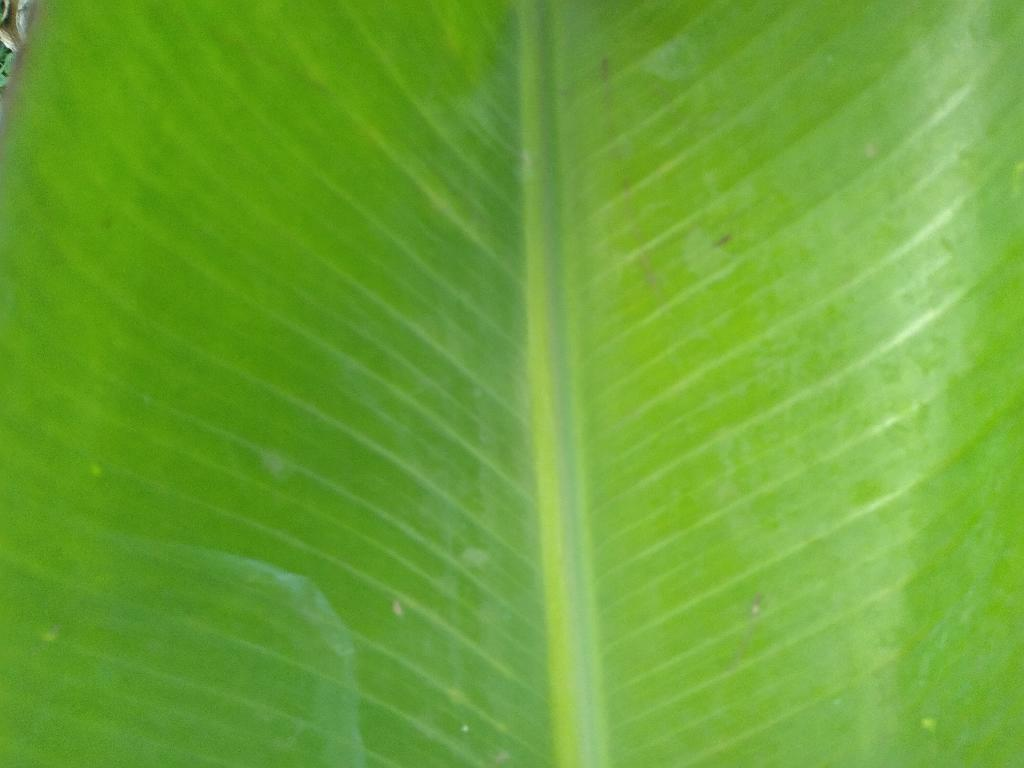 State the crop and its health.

banana, healthy
